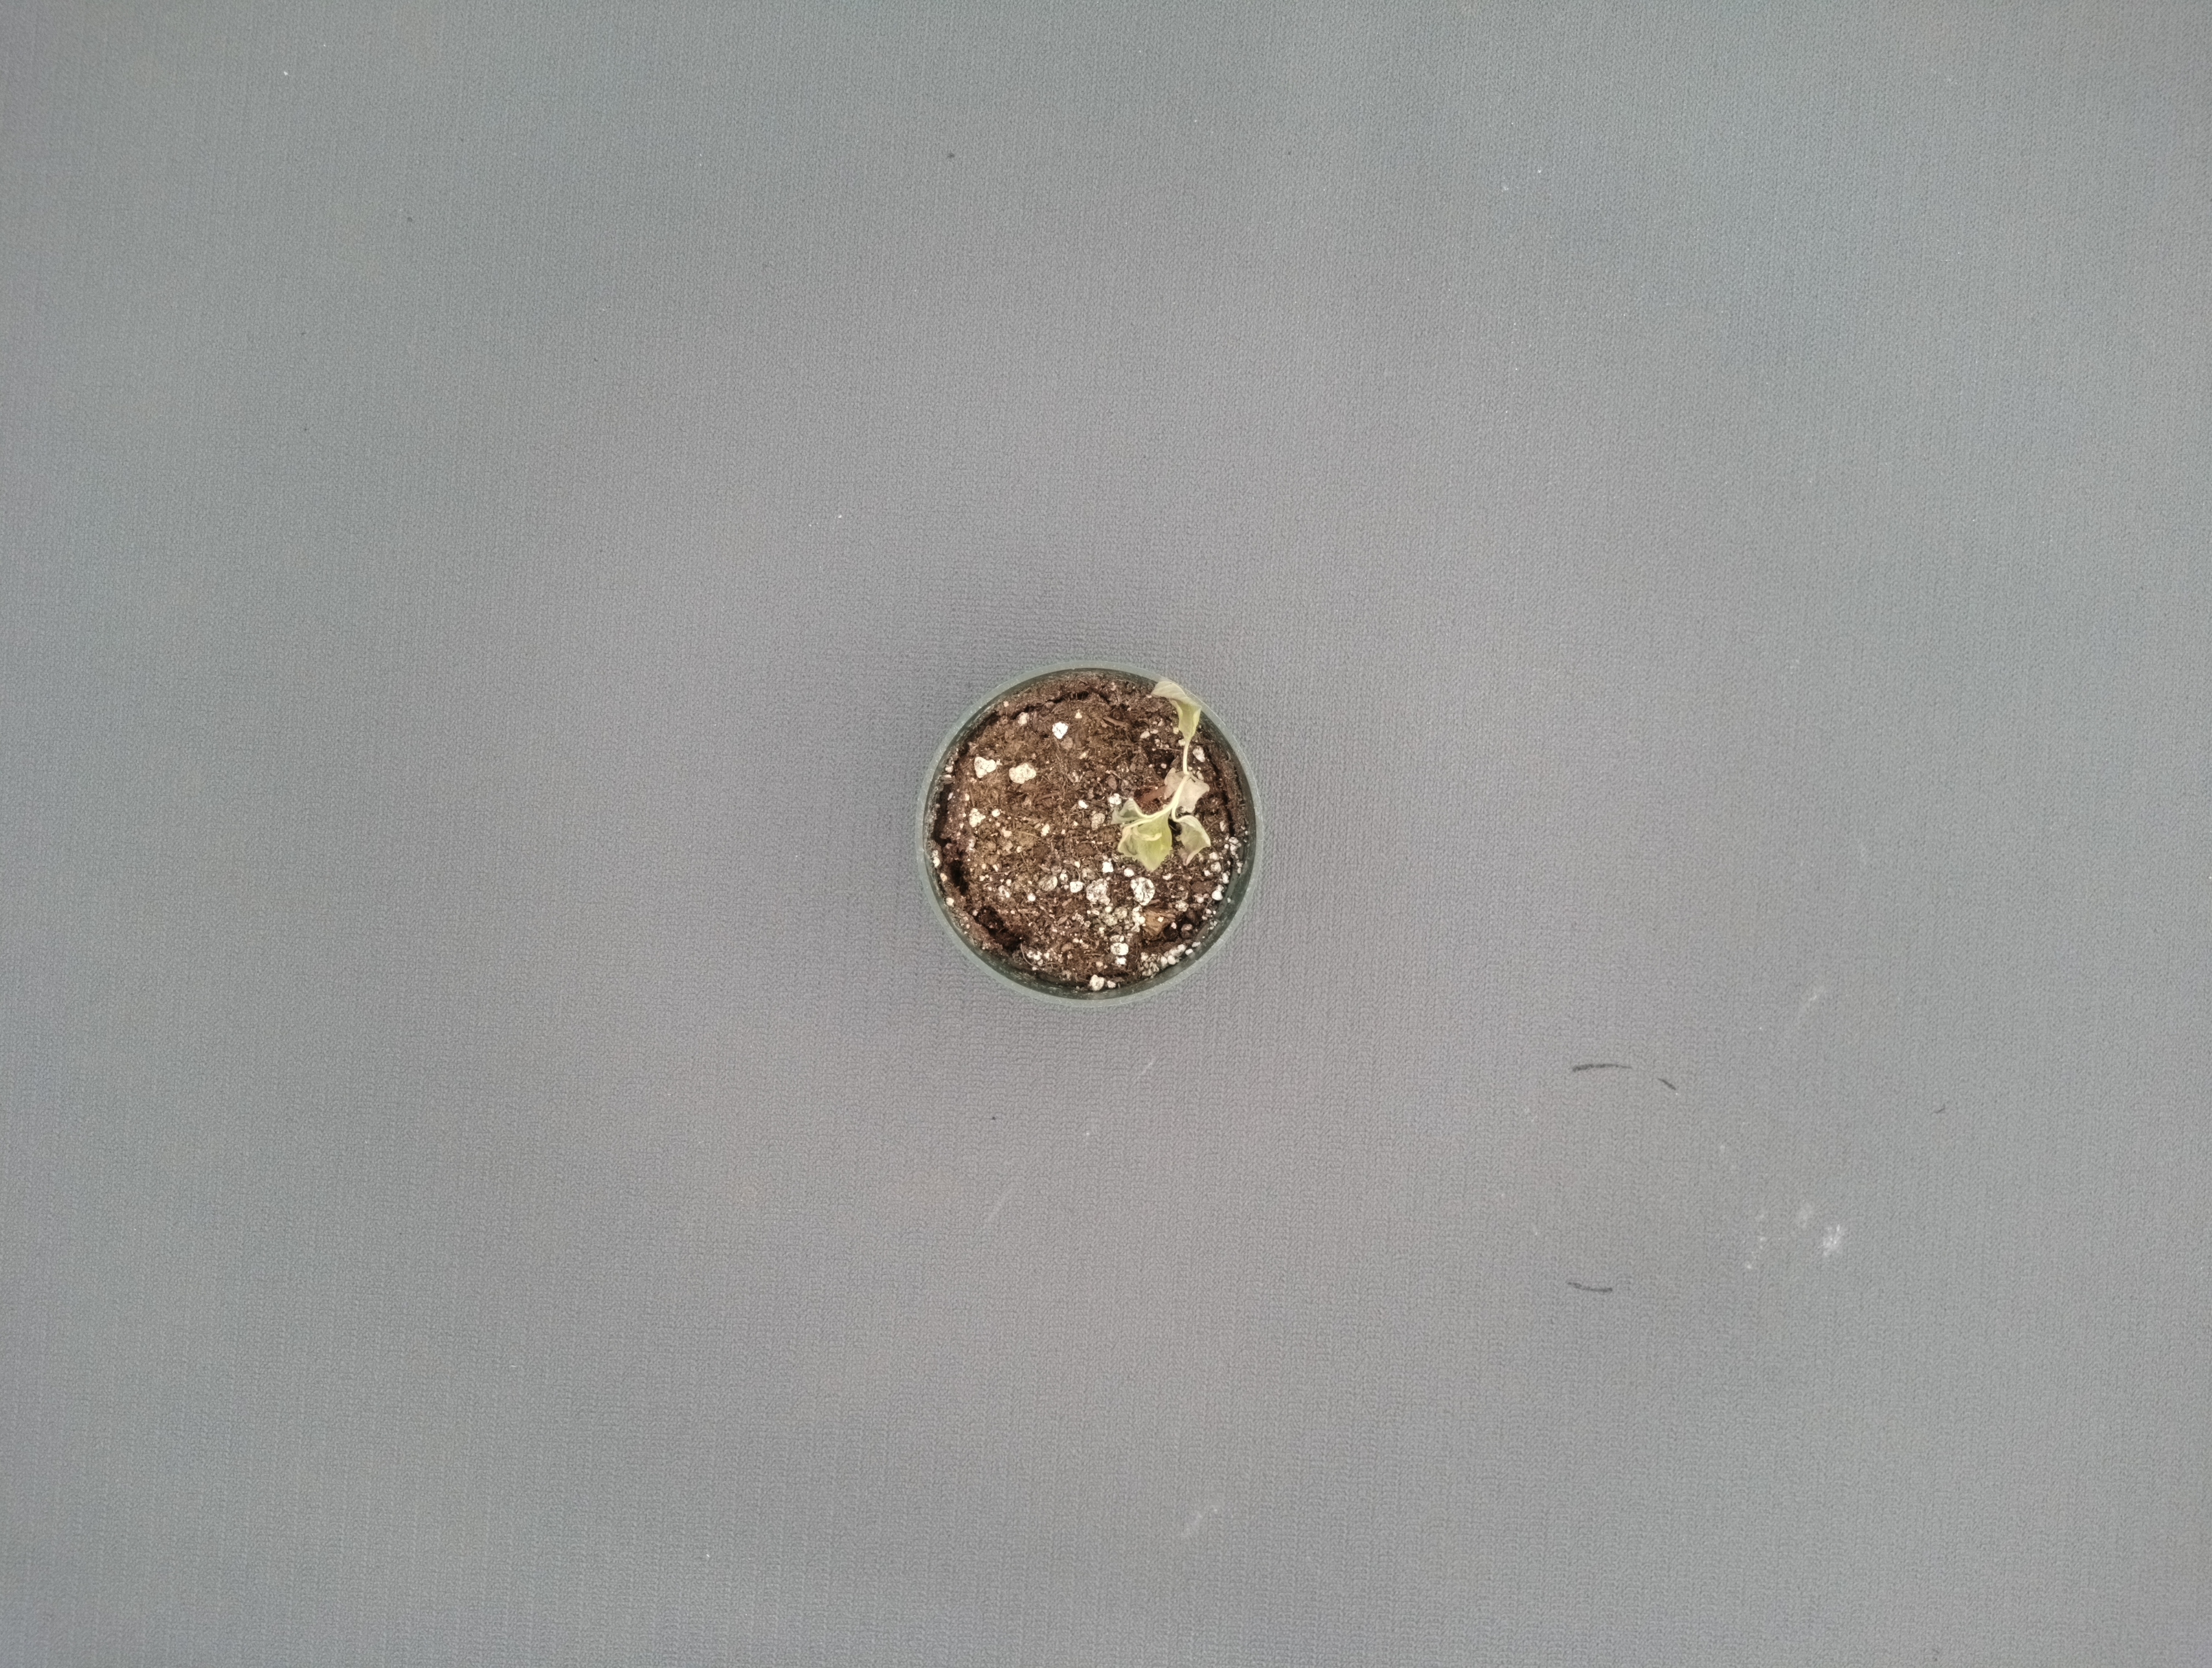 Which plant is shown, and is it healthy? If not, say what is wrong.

waterhemp, necrosis only
